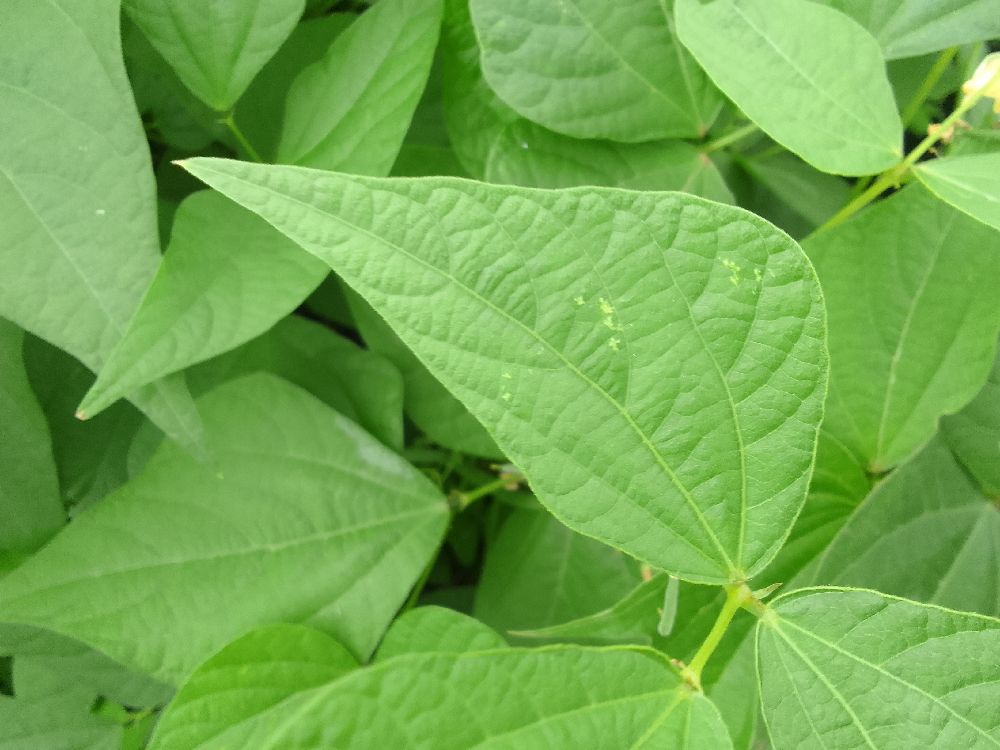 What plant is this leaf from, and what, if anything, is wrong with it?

common bean, healthy
